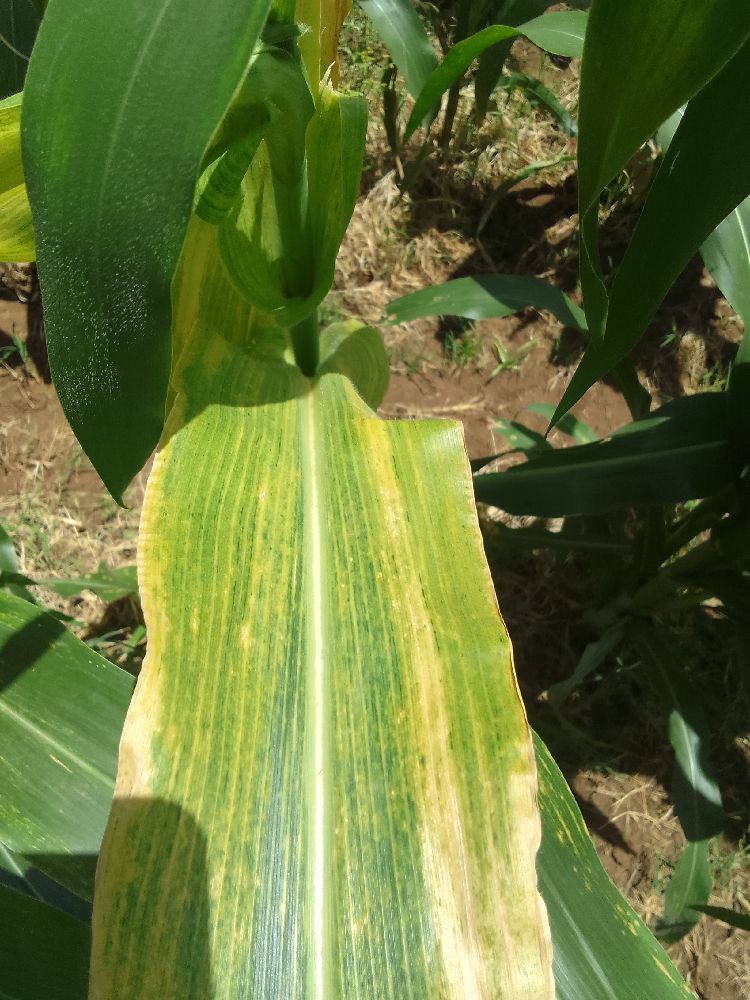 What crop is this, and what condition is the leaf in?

maize, maize lethal necrosis
